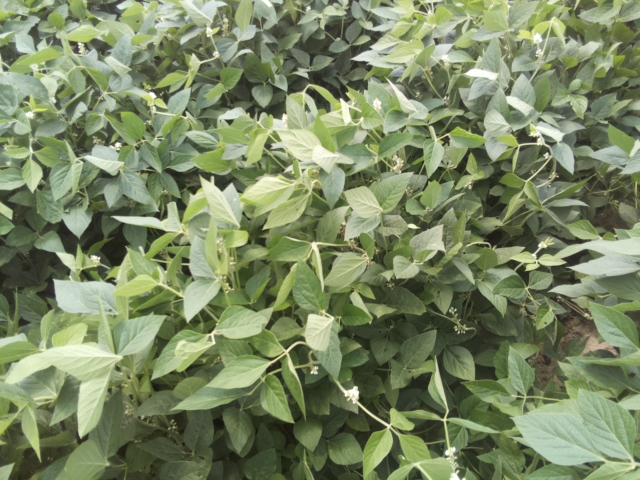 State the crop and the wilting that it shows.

soybean, leaves with no wilting
